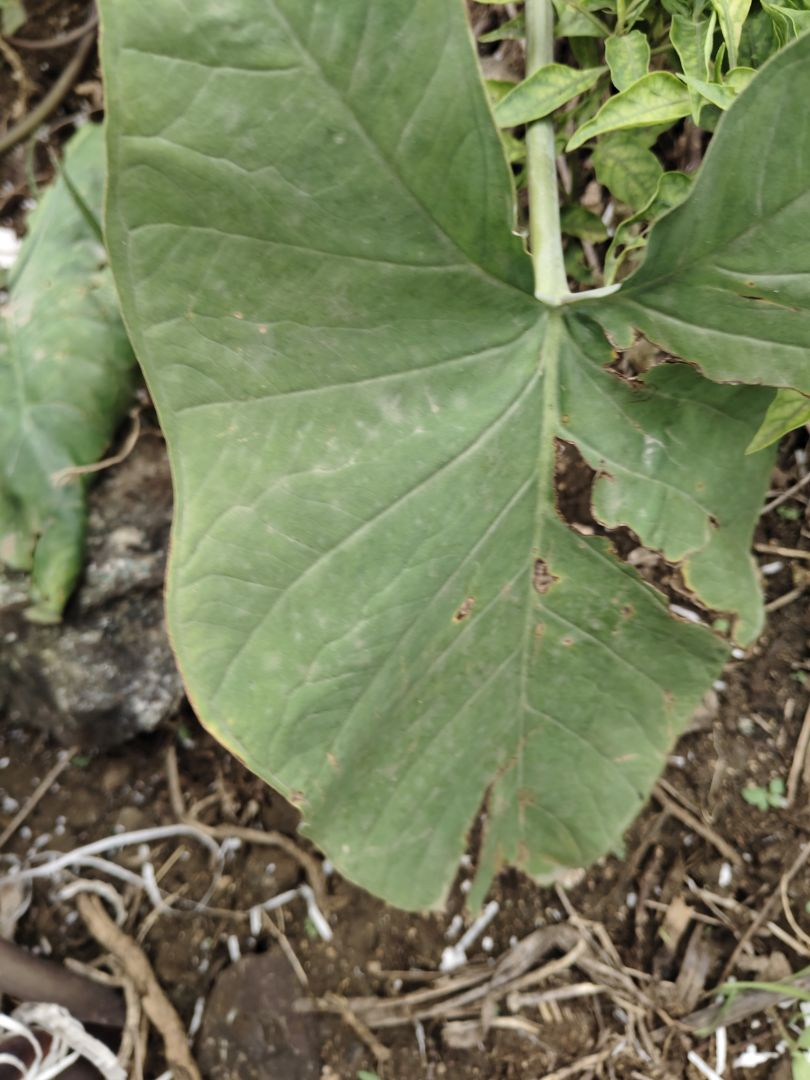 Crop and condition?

taro, leaf blight
